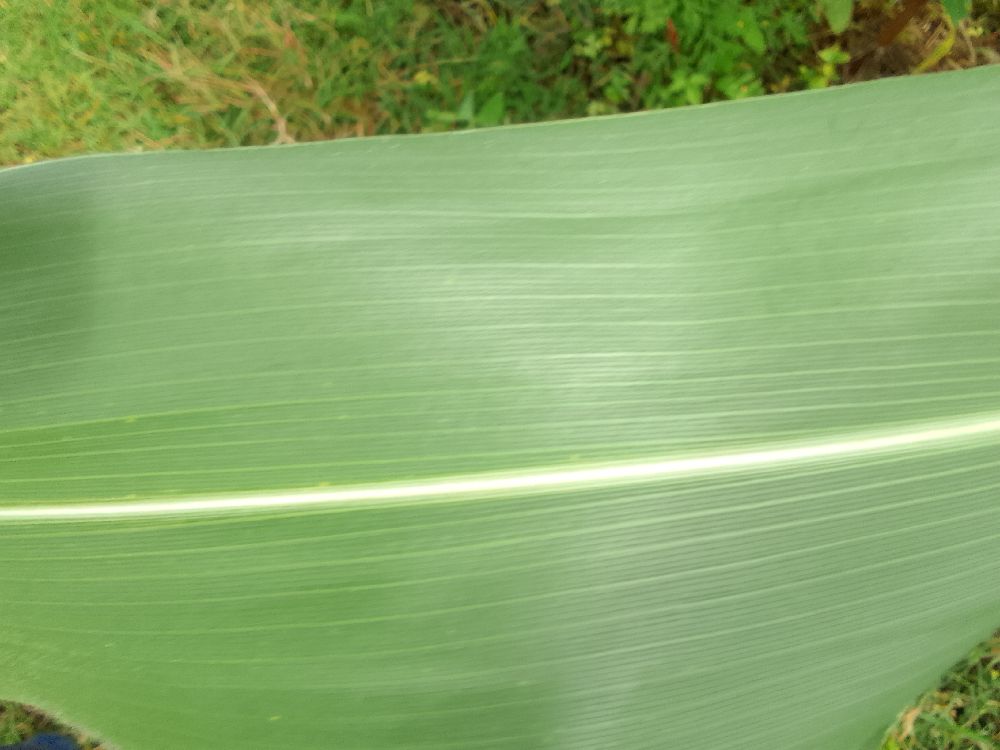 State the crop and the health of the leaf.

maize, healthy
